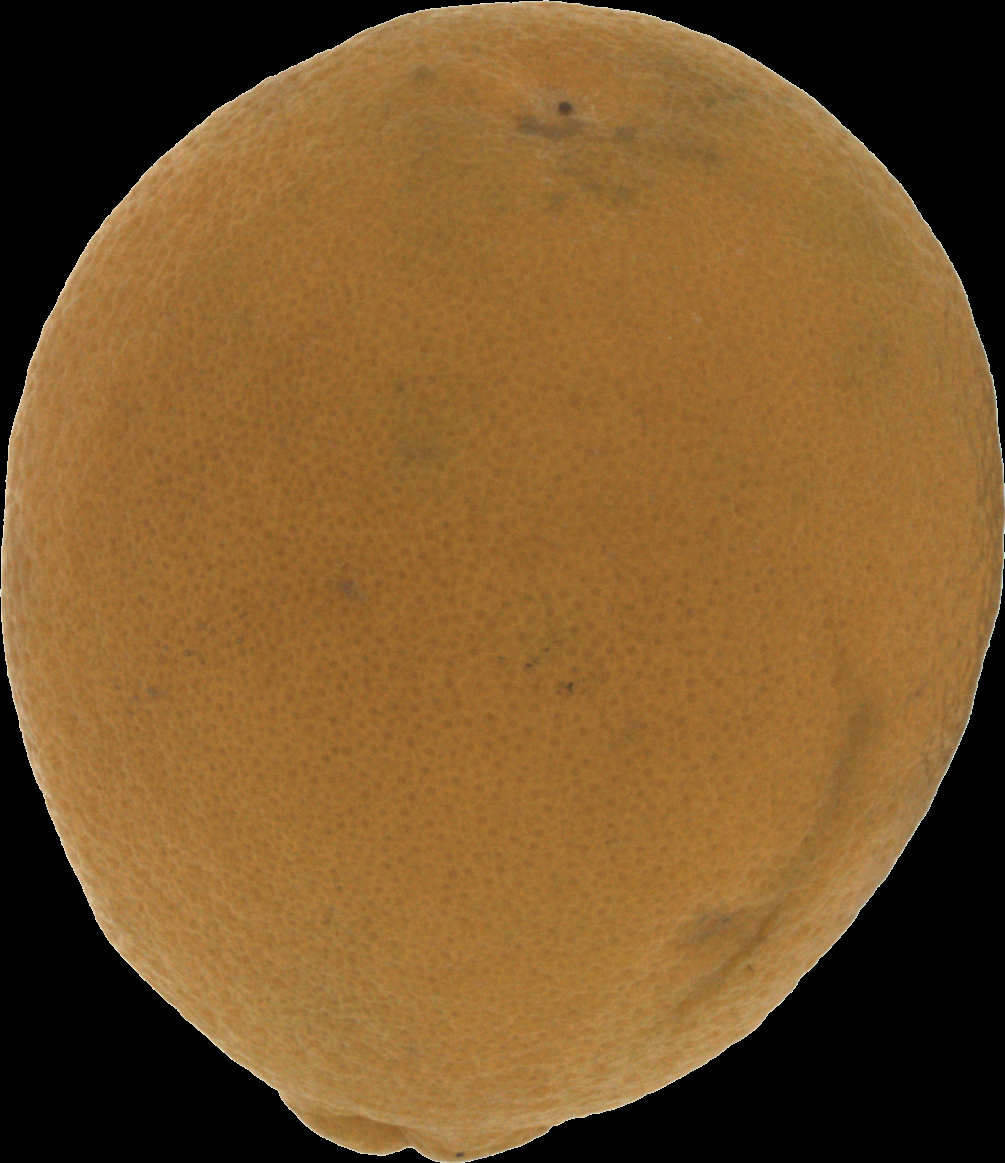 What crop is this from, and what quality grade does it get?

orange, bad
